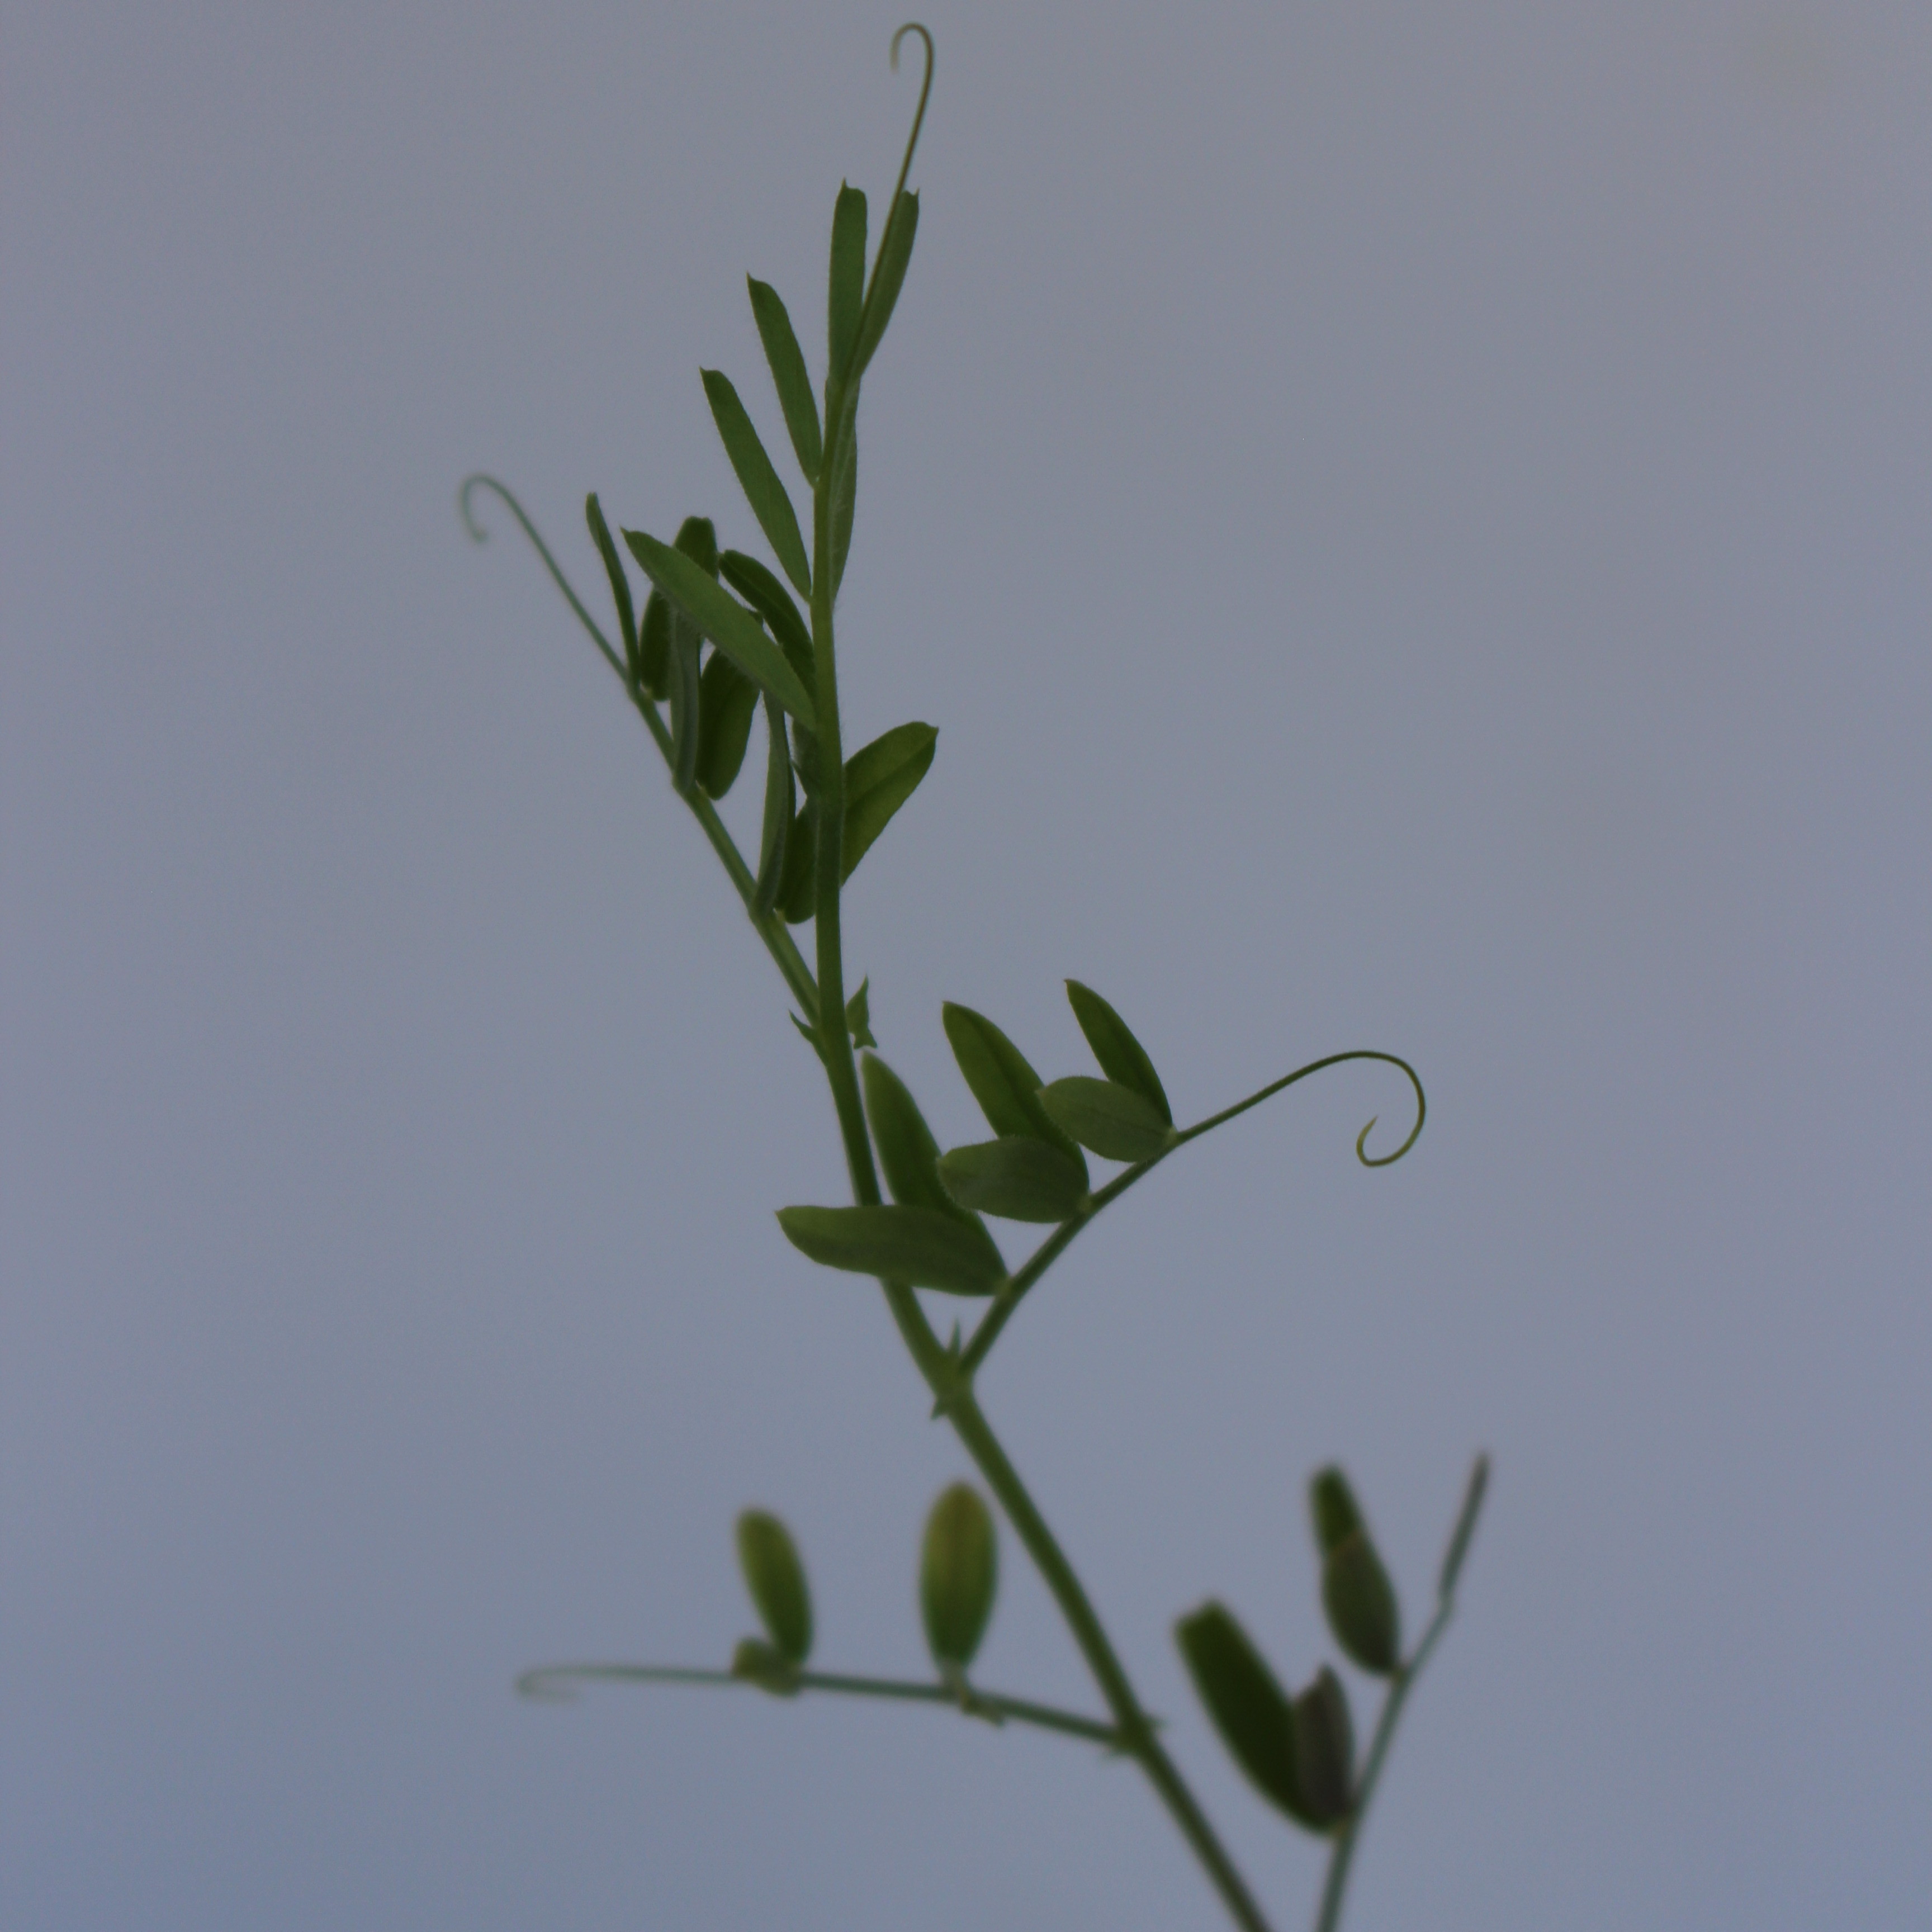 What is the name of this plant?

Vicia sativa
